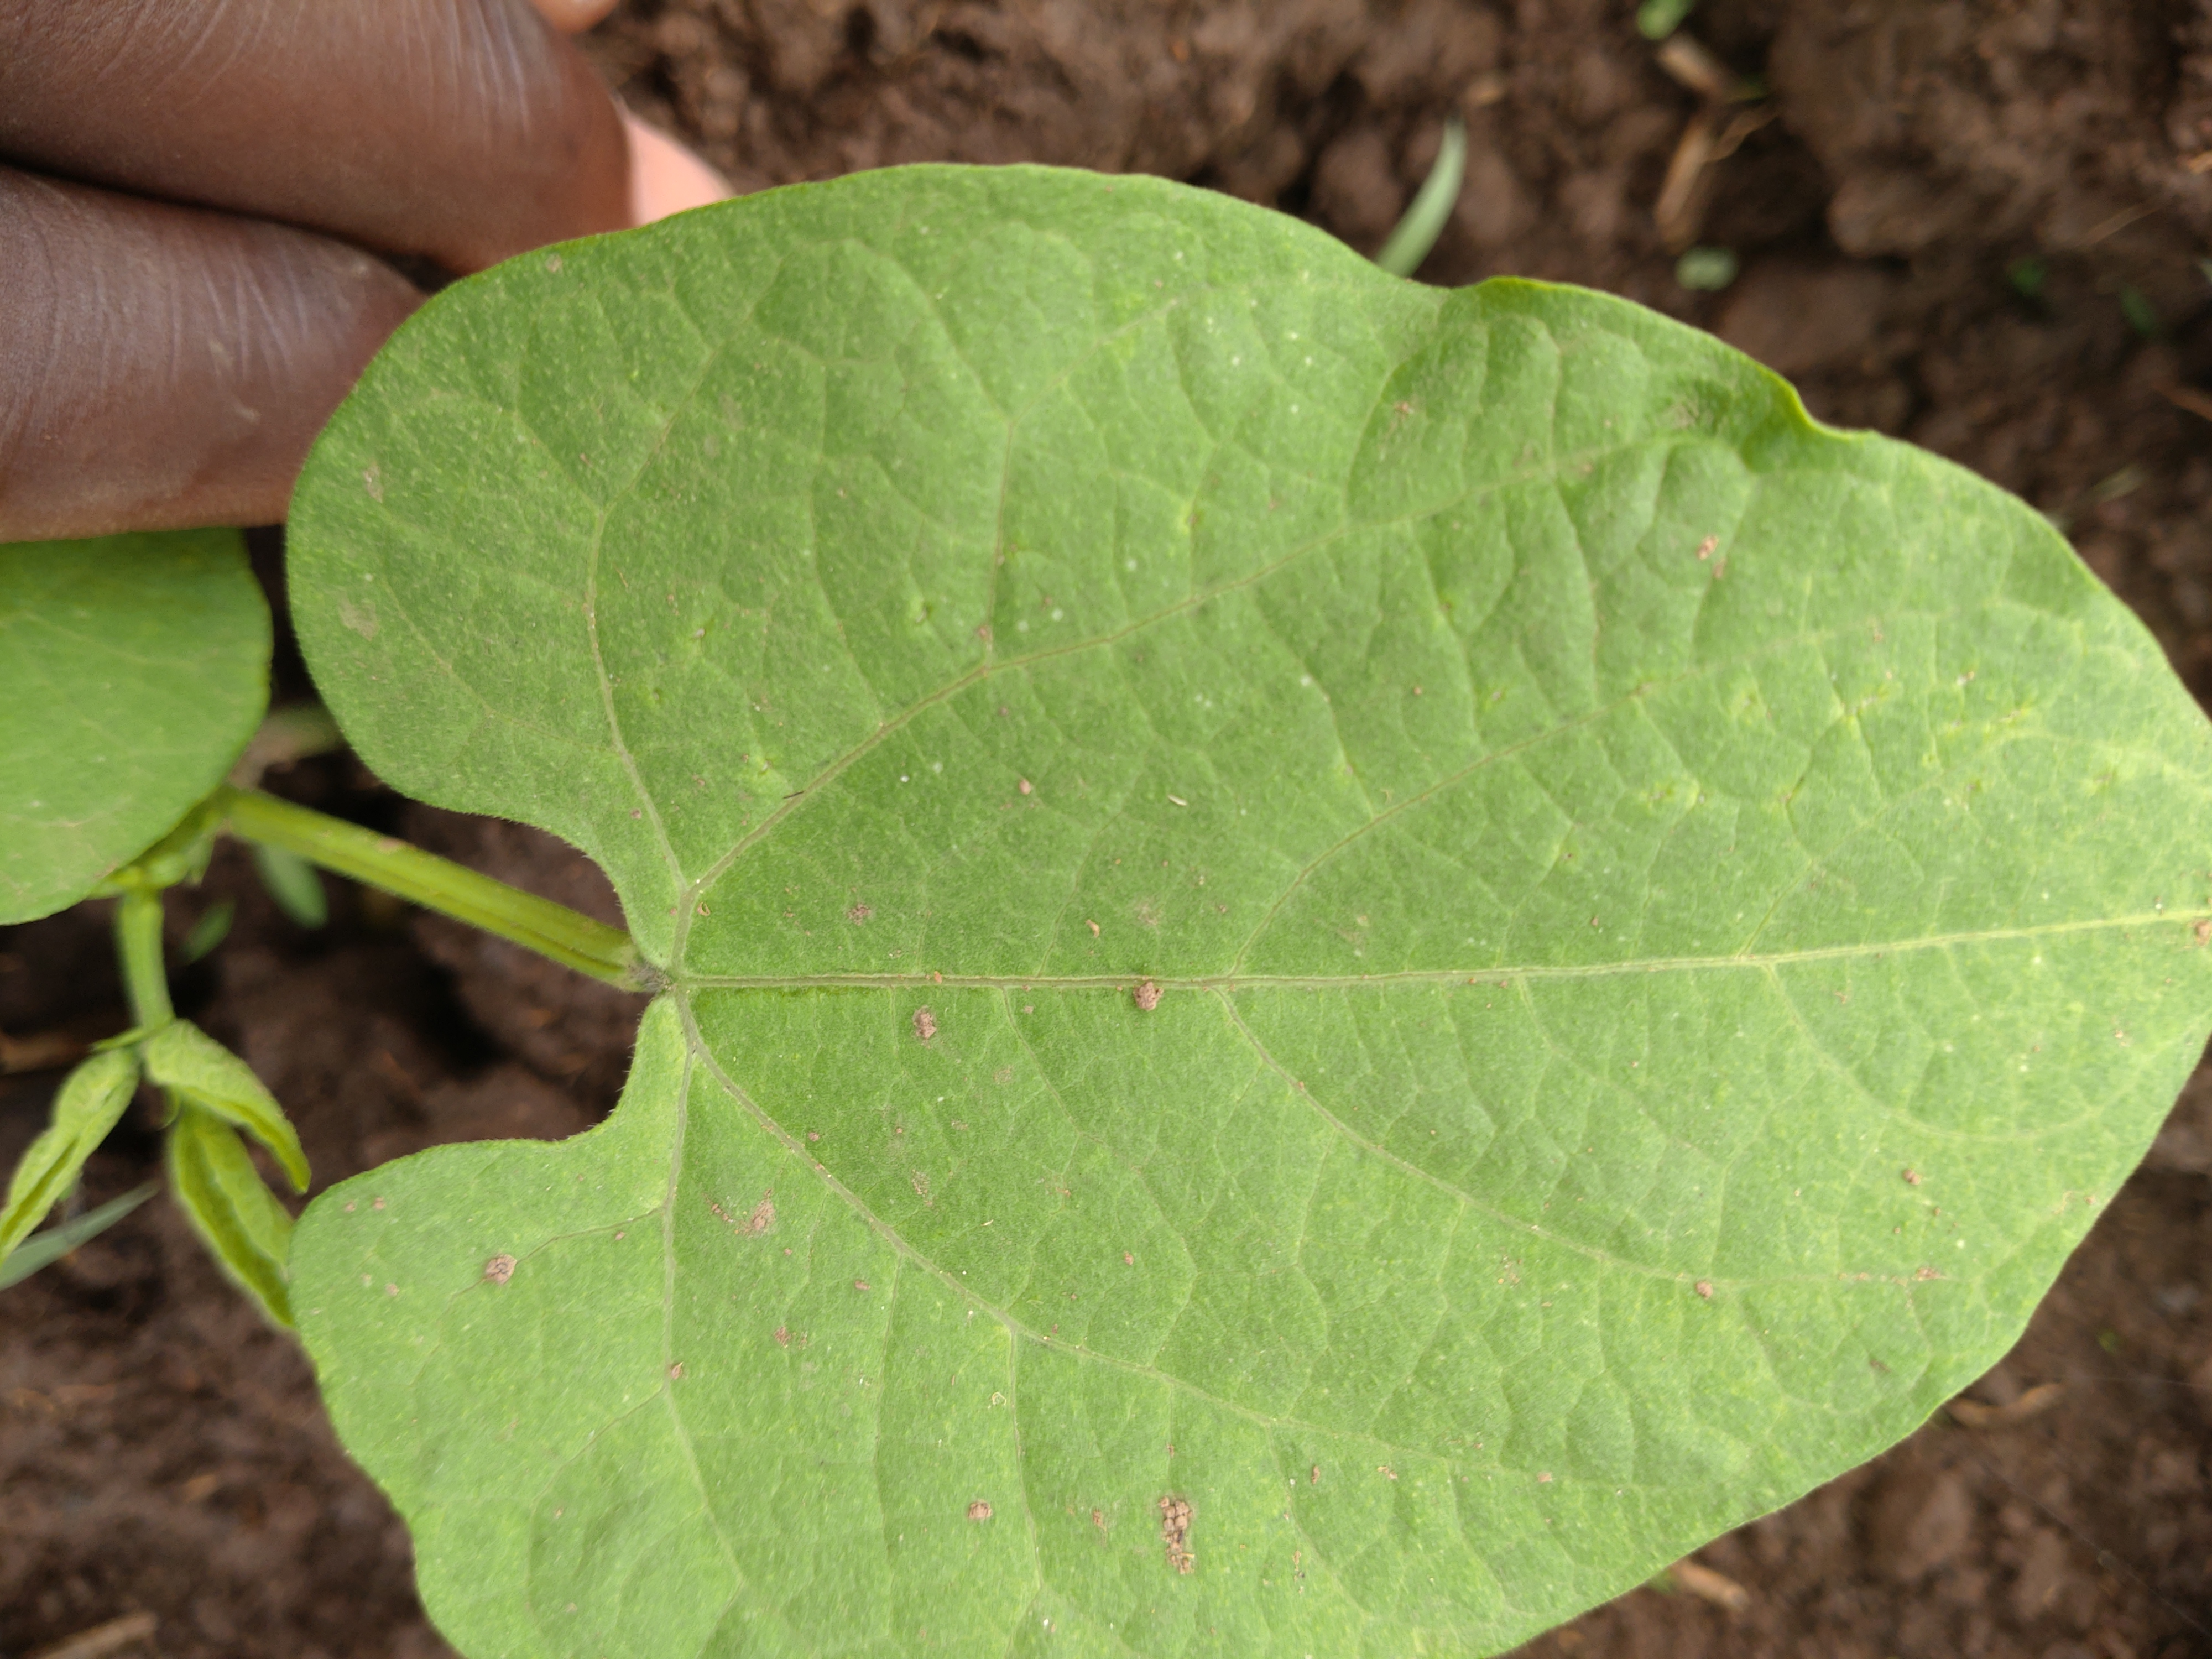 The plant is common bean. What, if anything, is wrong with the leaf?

healthy
